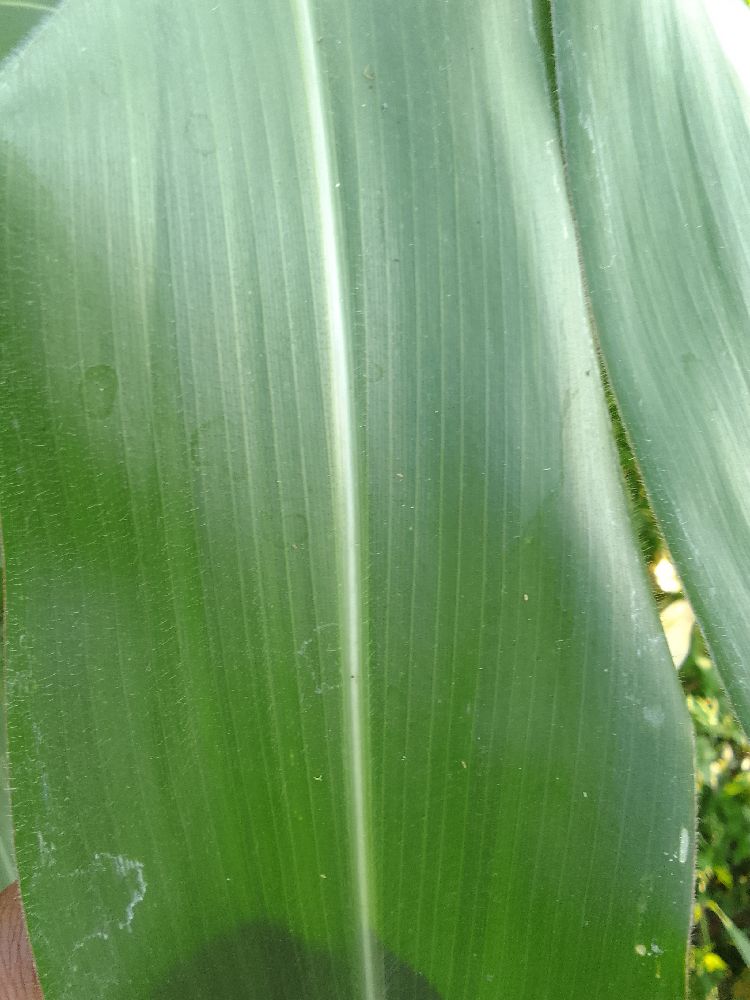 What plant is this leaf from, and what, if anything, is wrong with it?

maize, healthy
